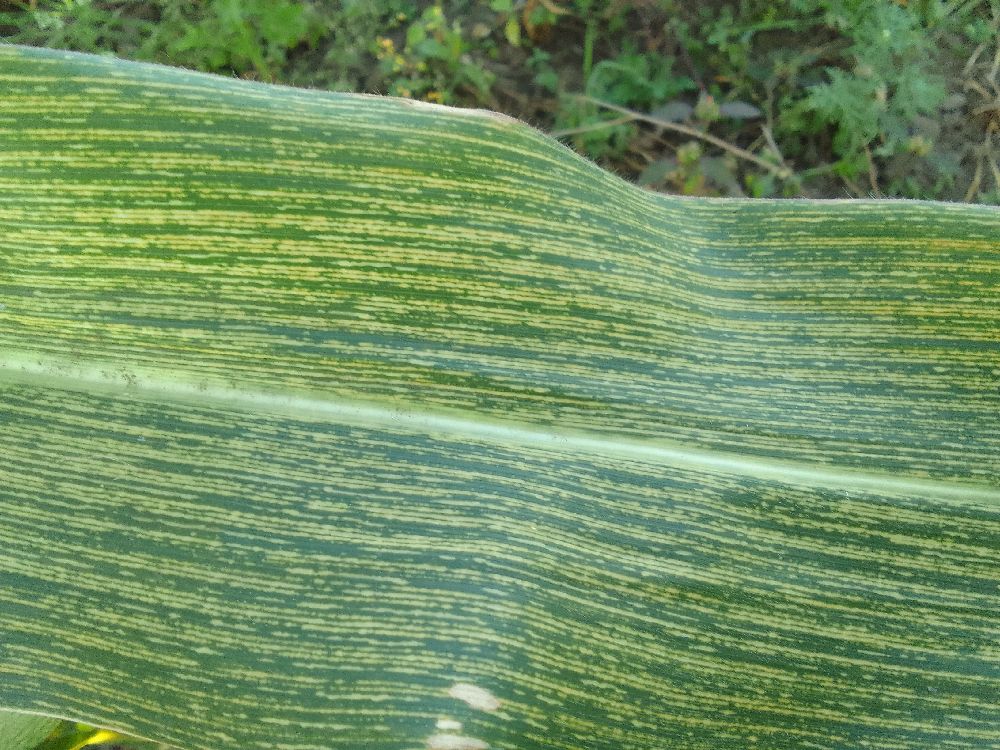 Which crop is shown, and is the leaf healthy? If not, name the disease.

maize, maize streak virus
